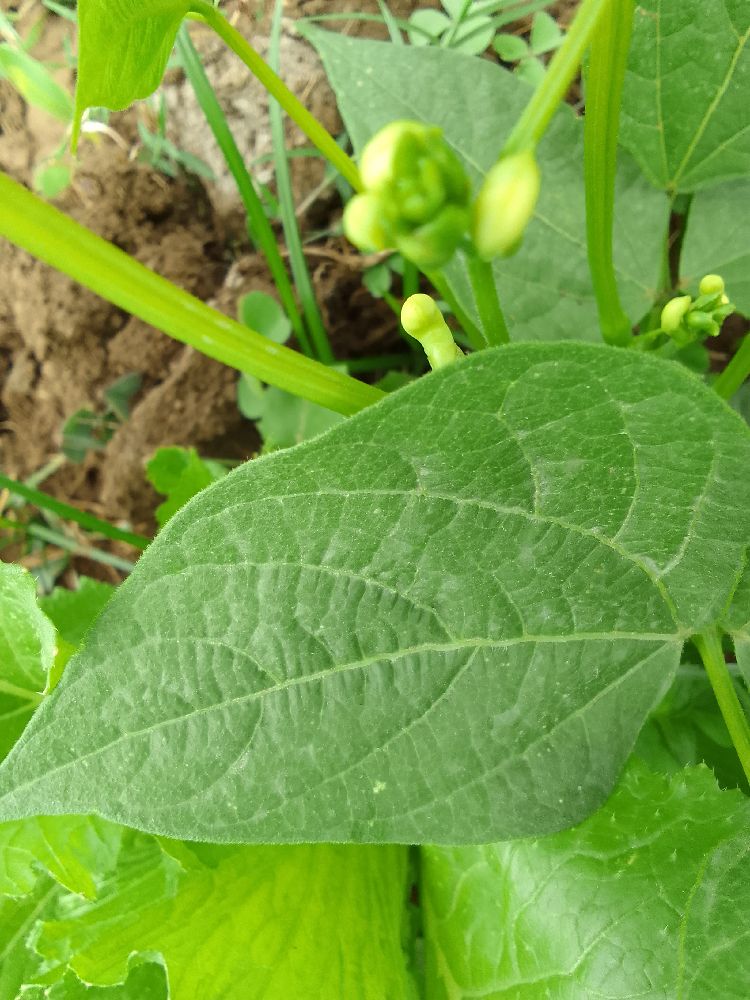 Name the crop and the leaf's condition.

common bean, healthy
